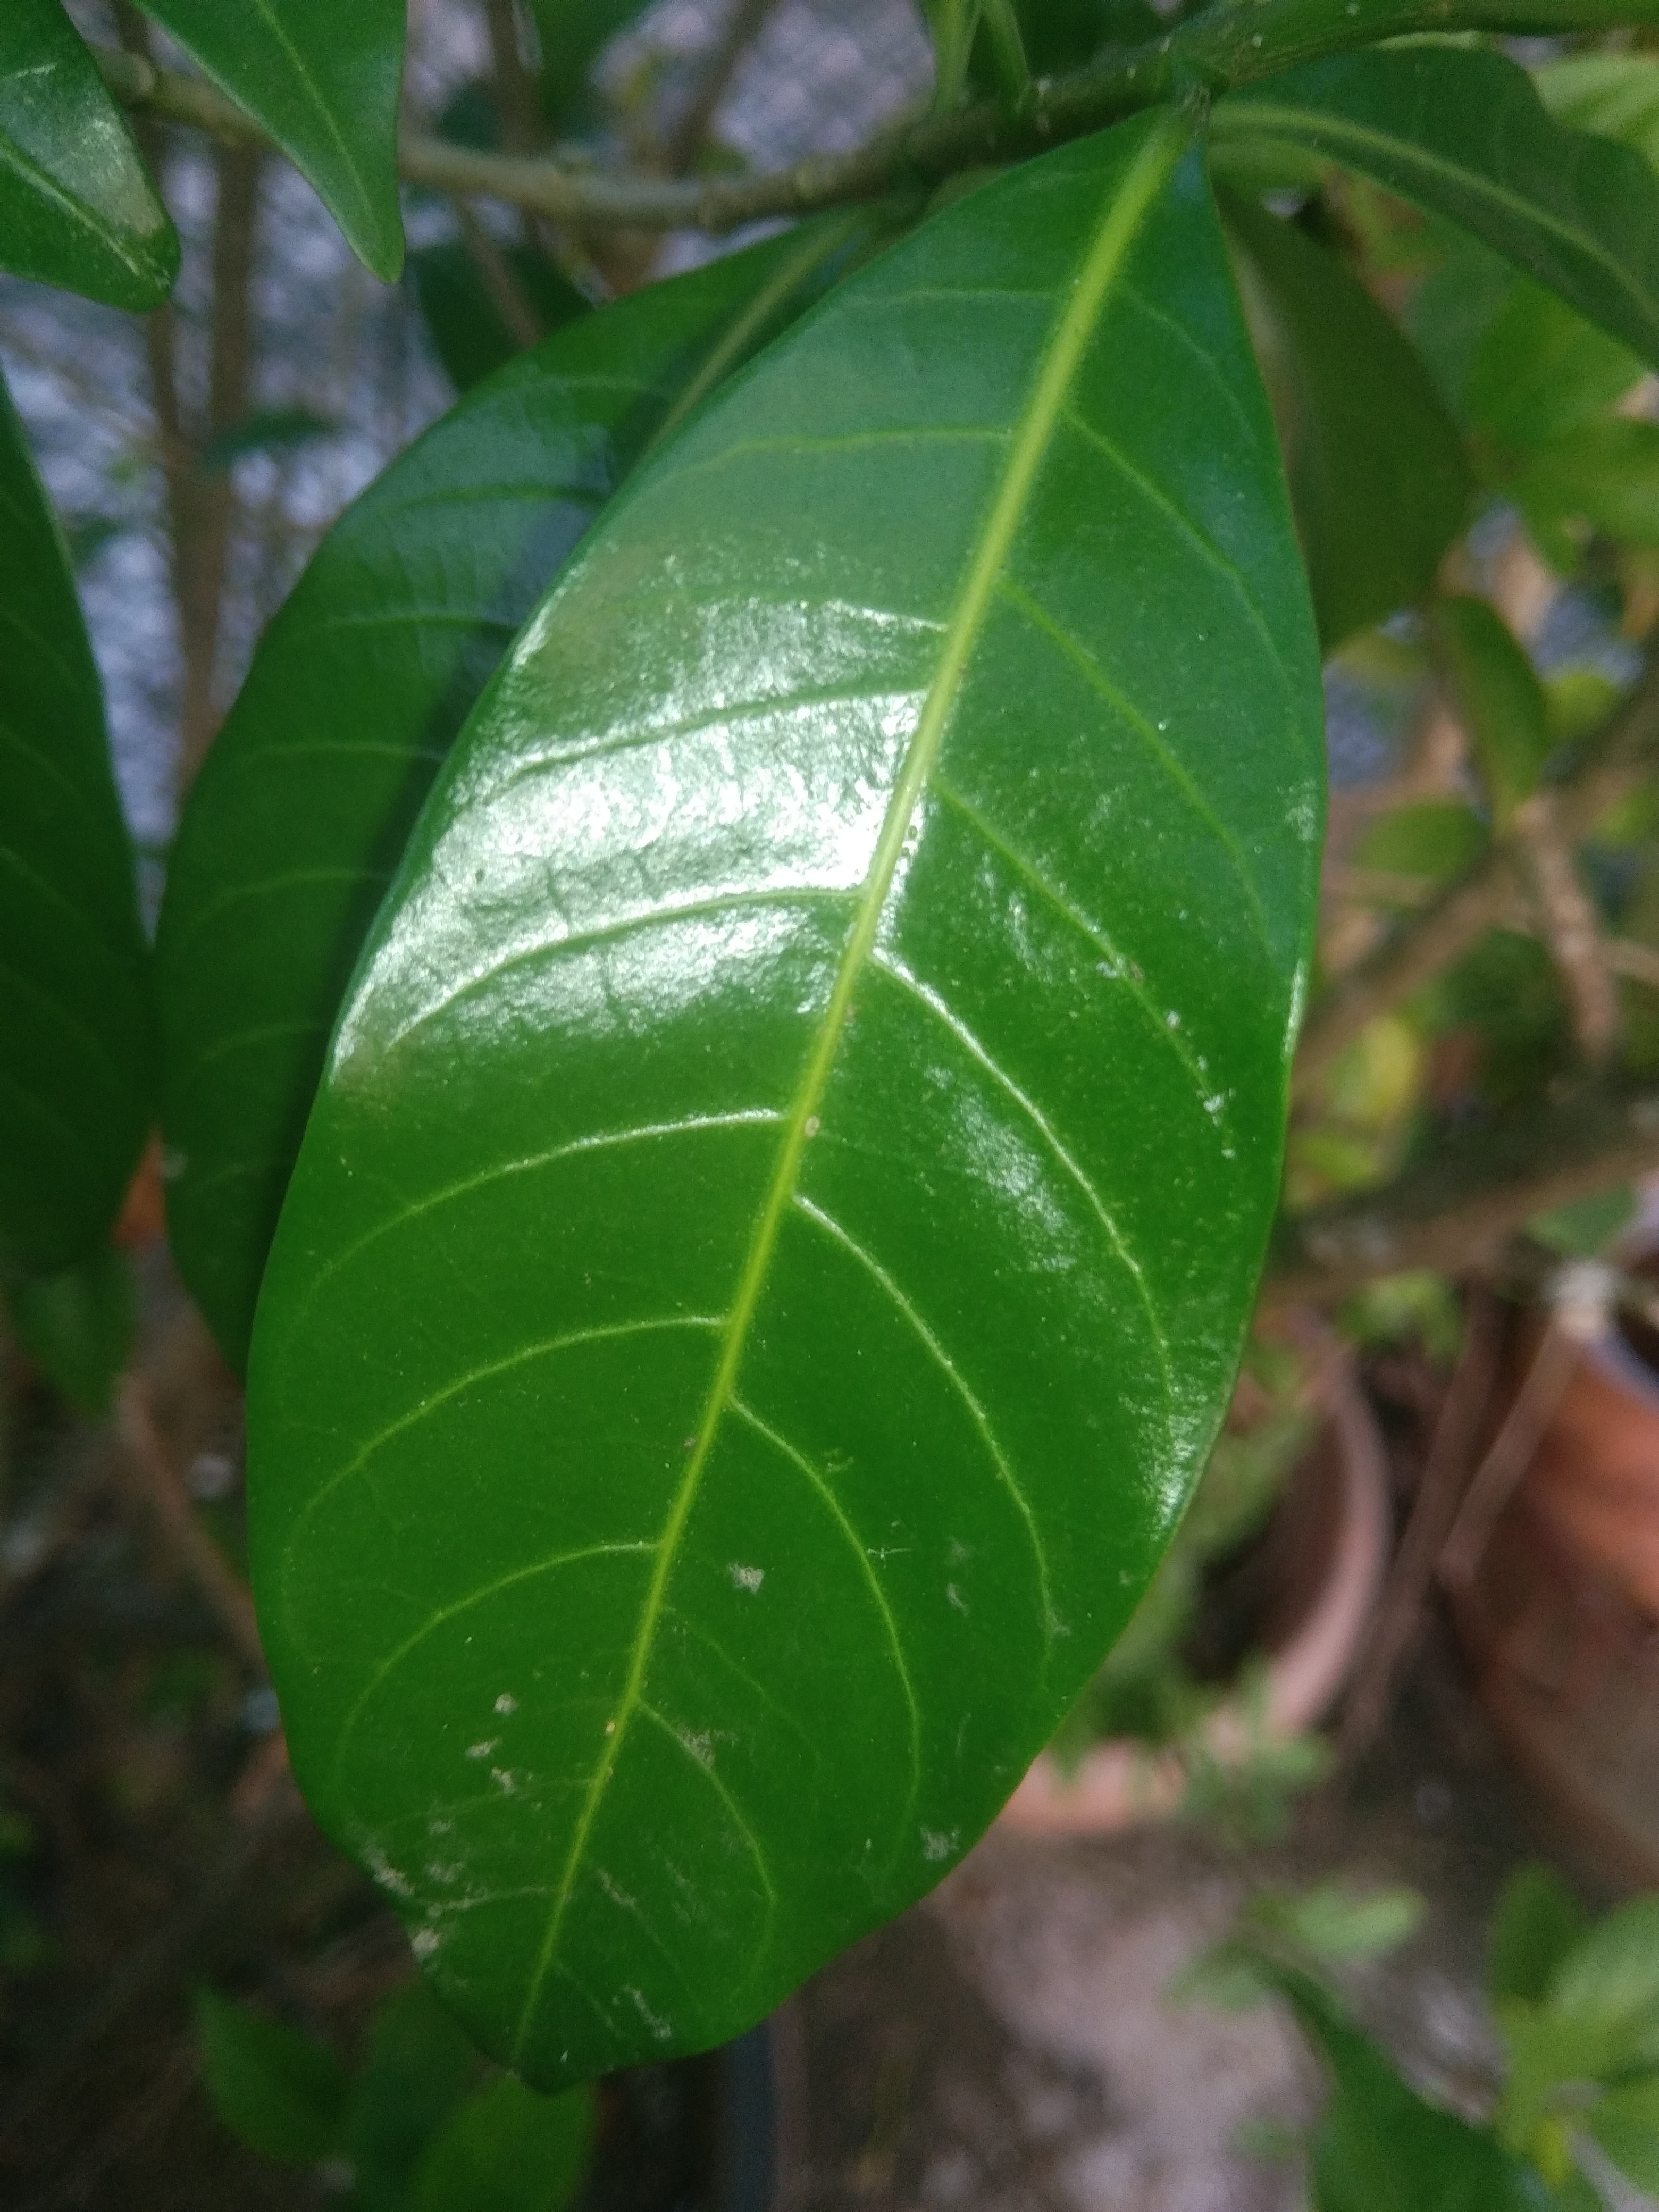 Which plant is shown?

togor
